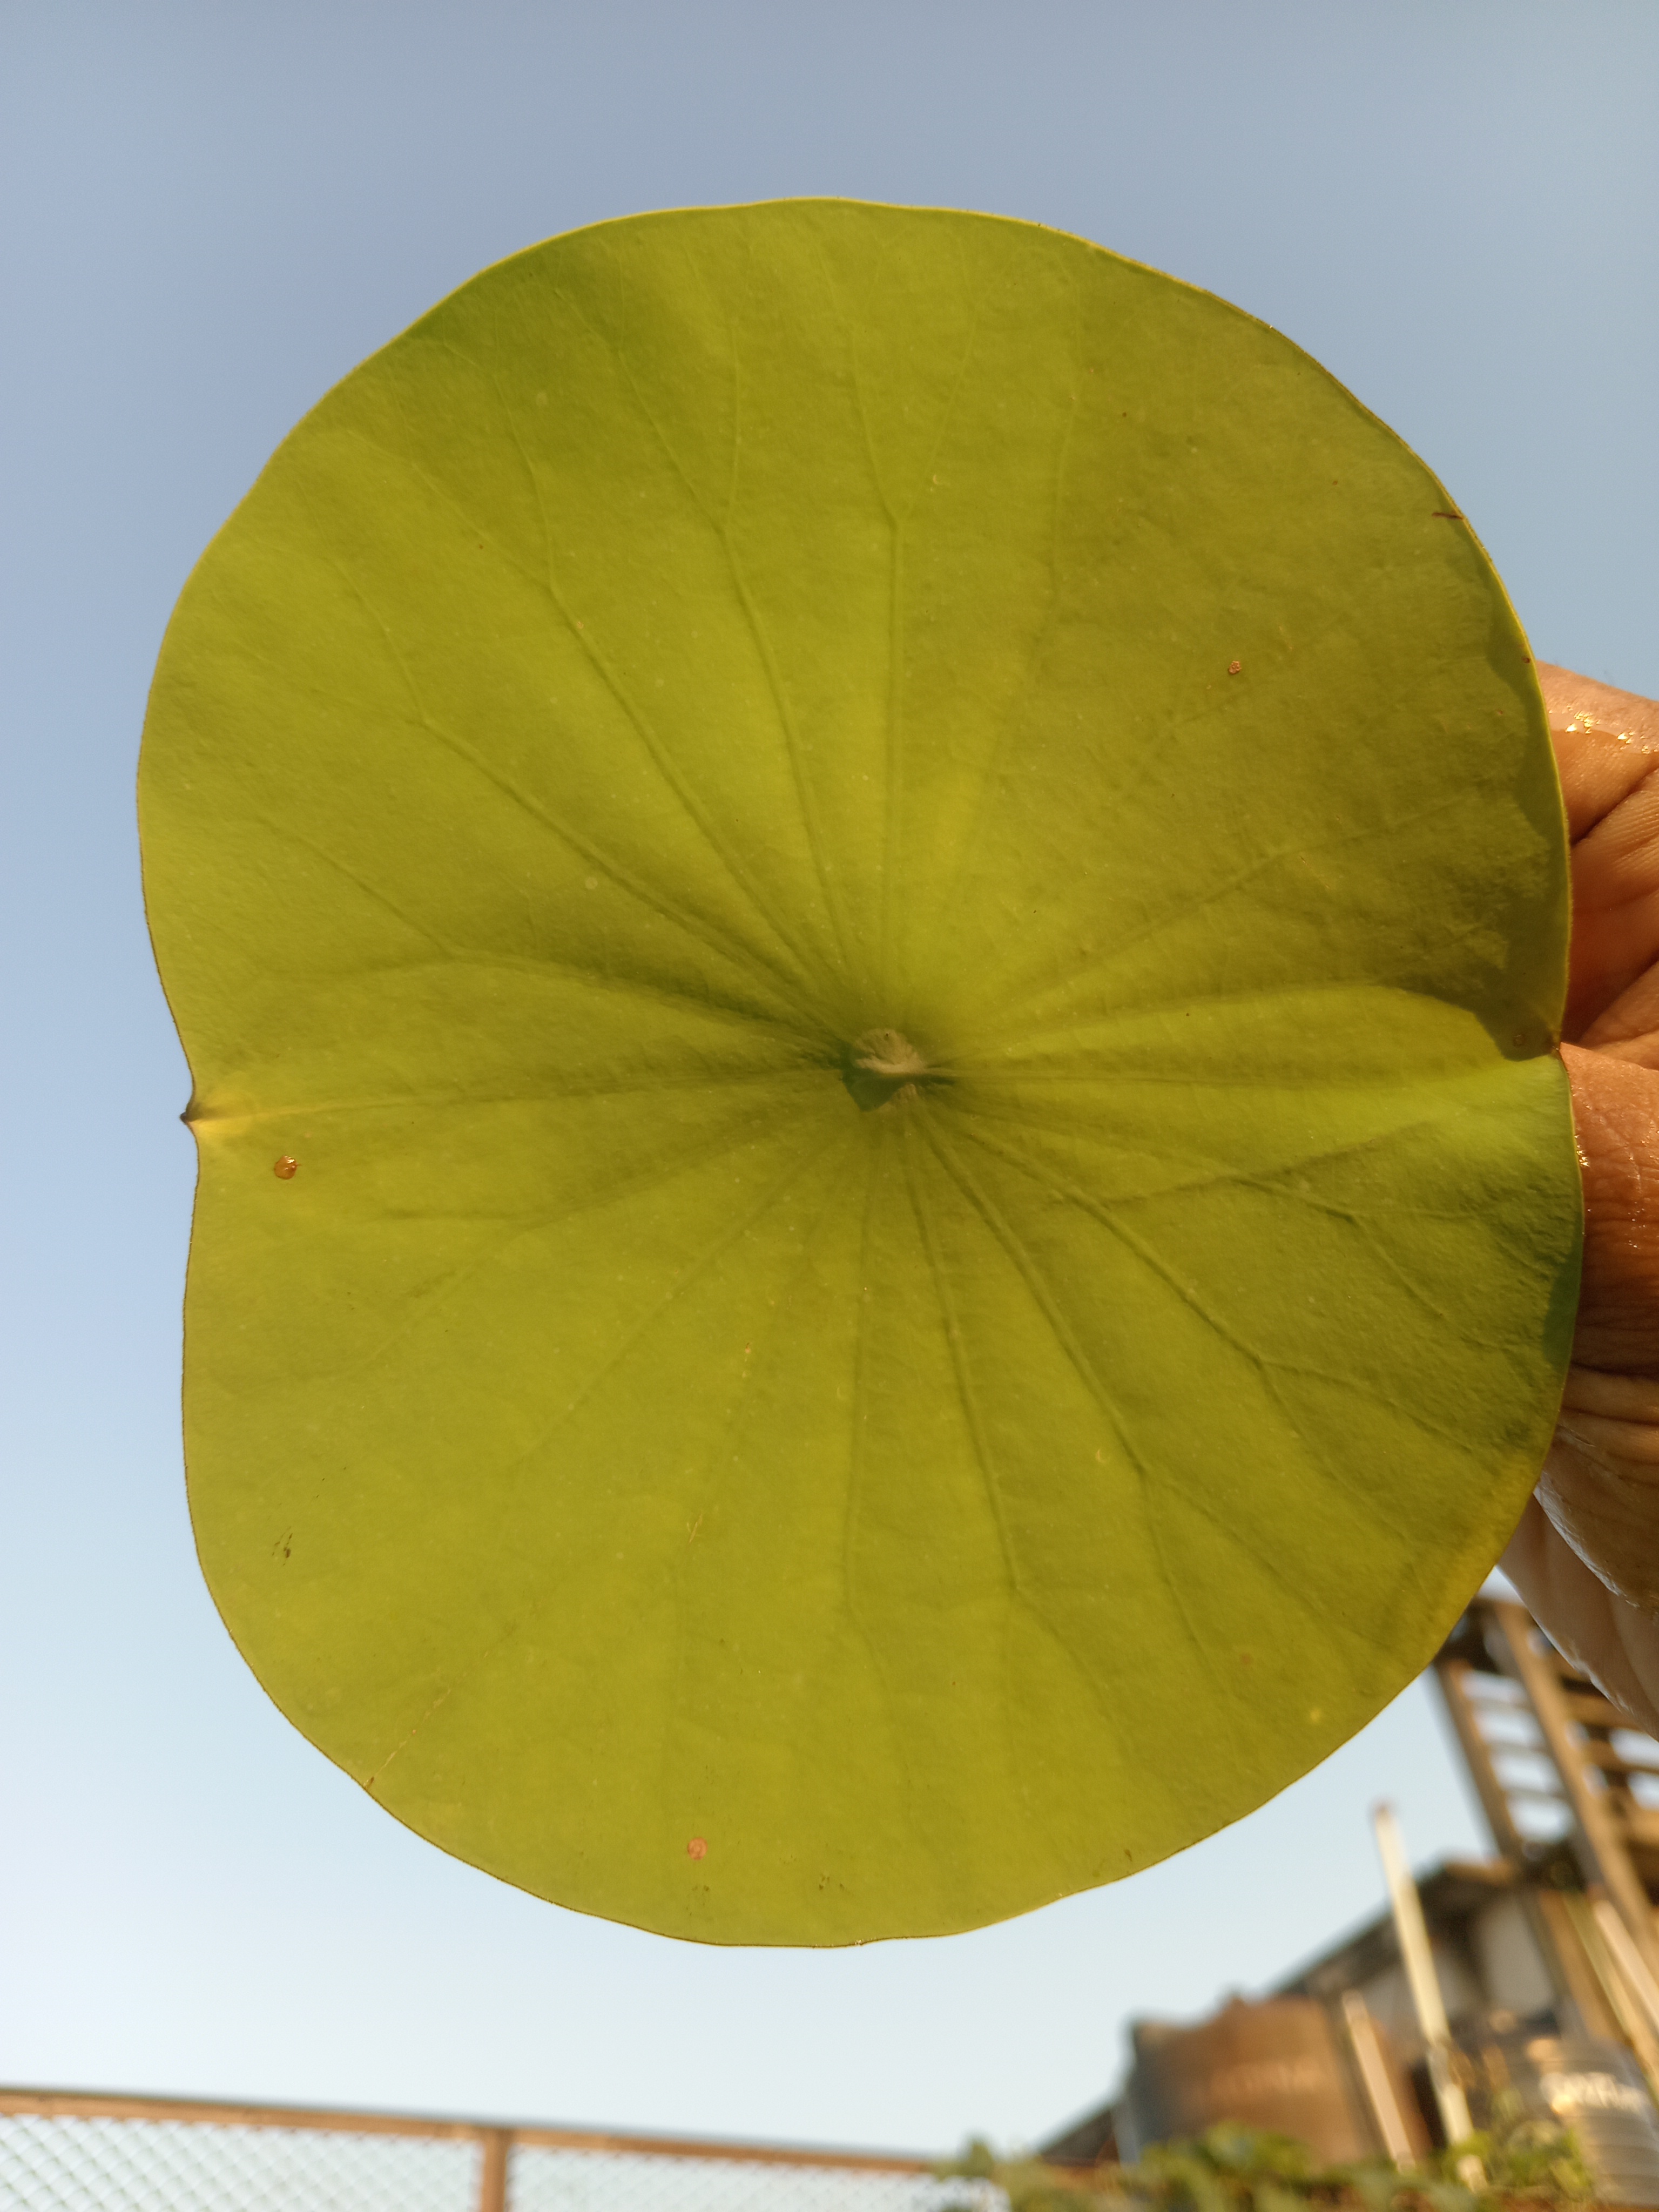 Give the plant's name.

lotus
